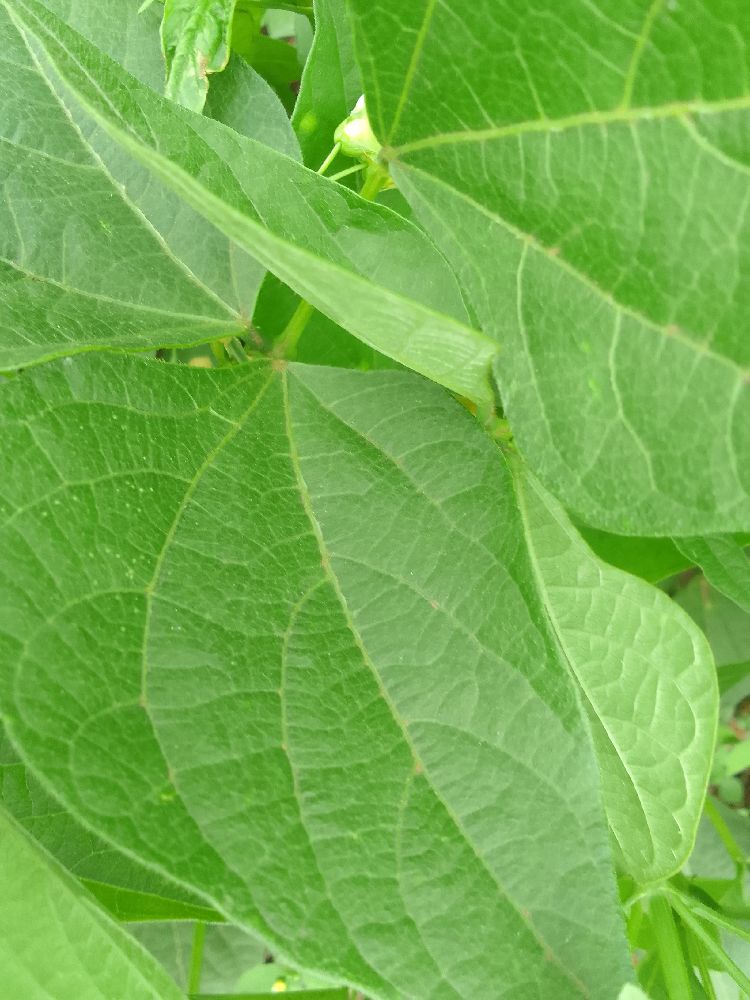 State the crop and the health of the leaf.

common bean, healthy
